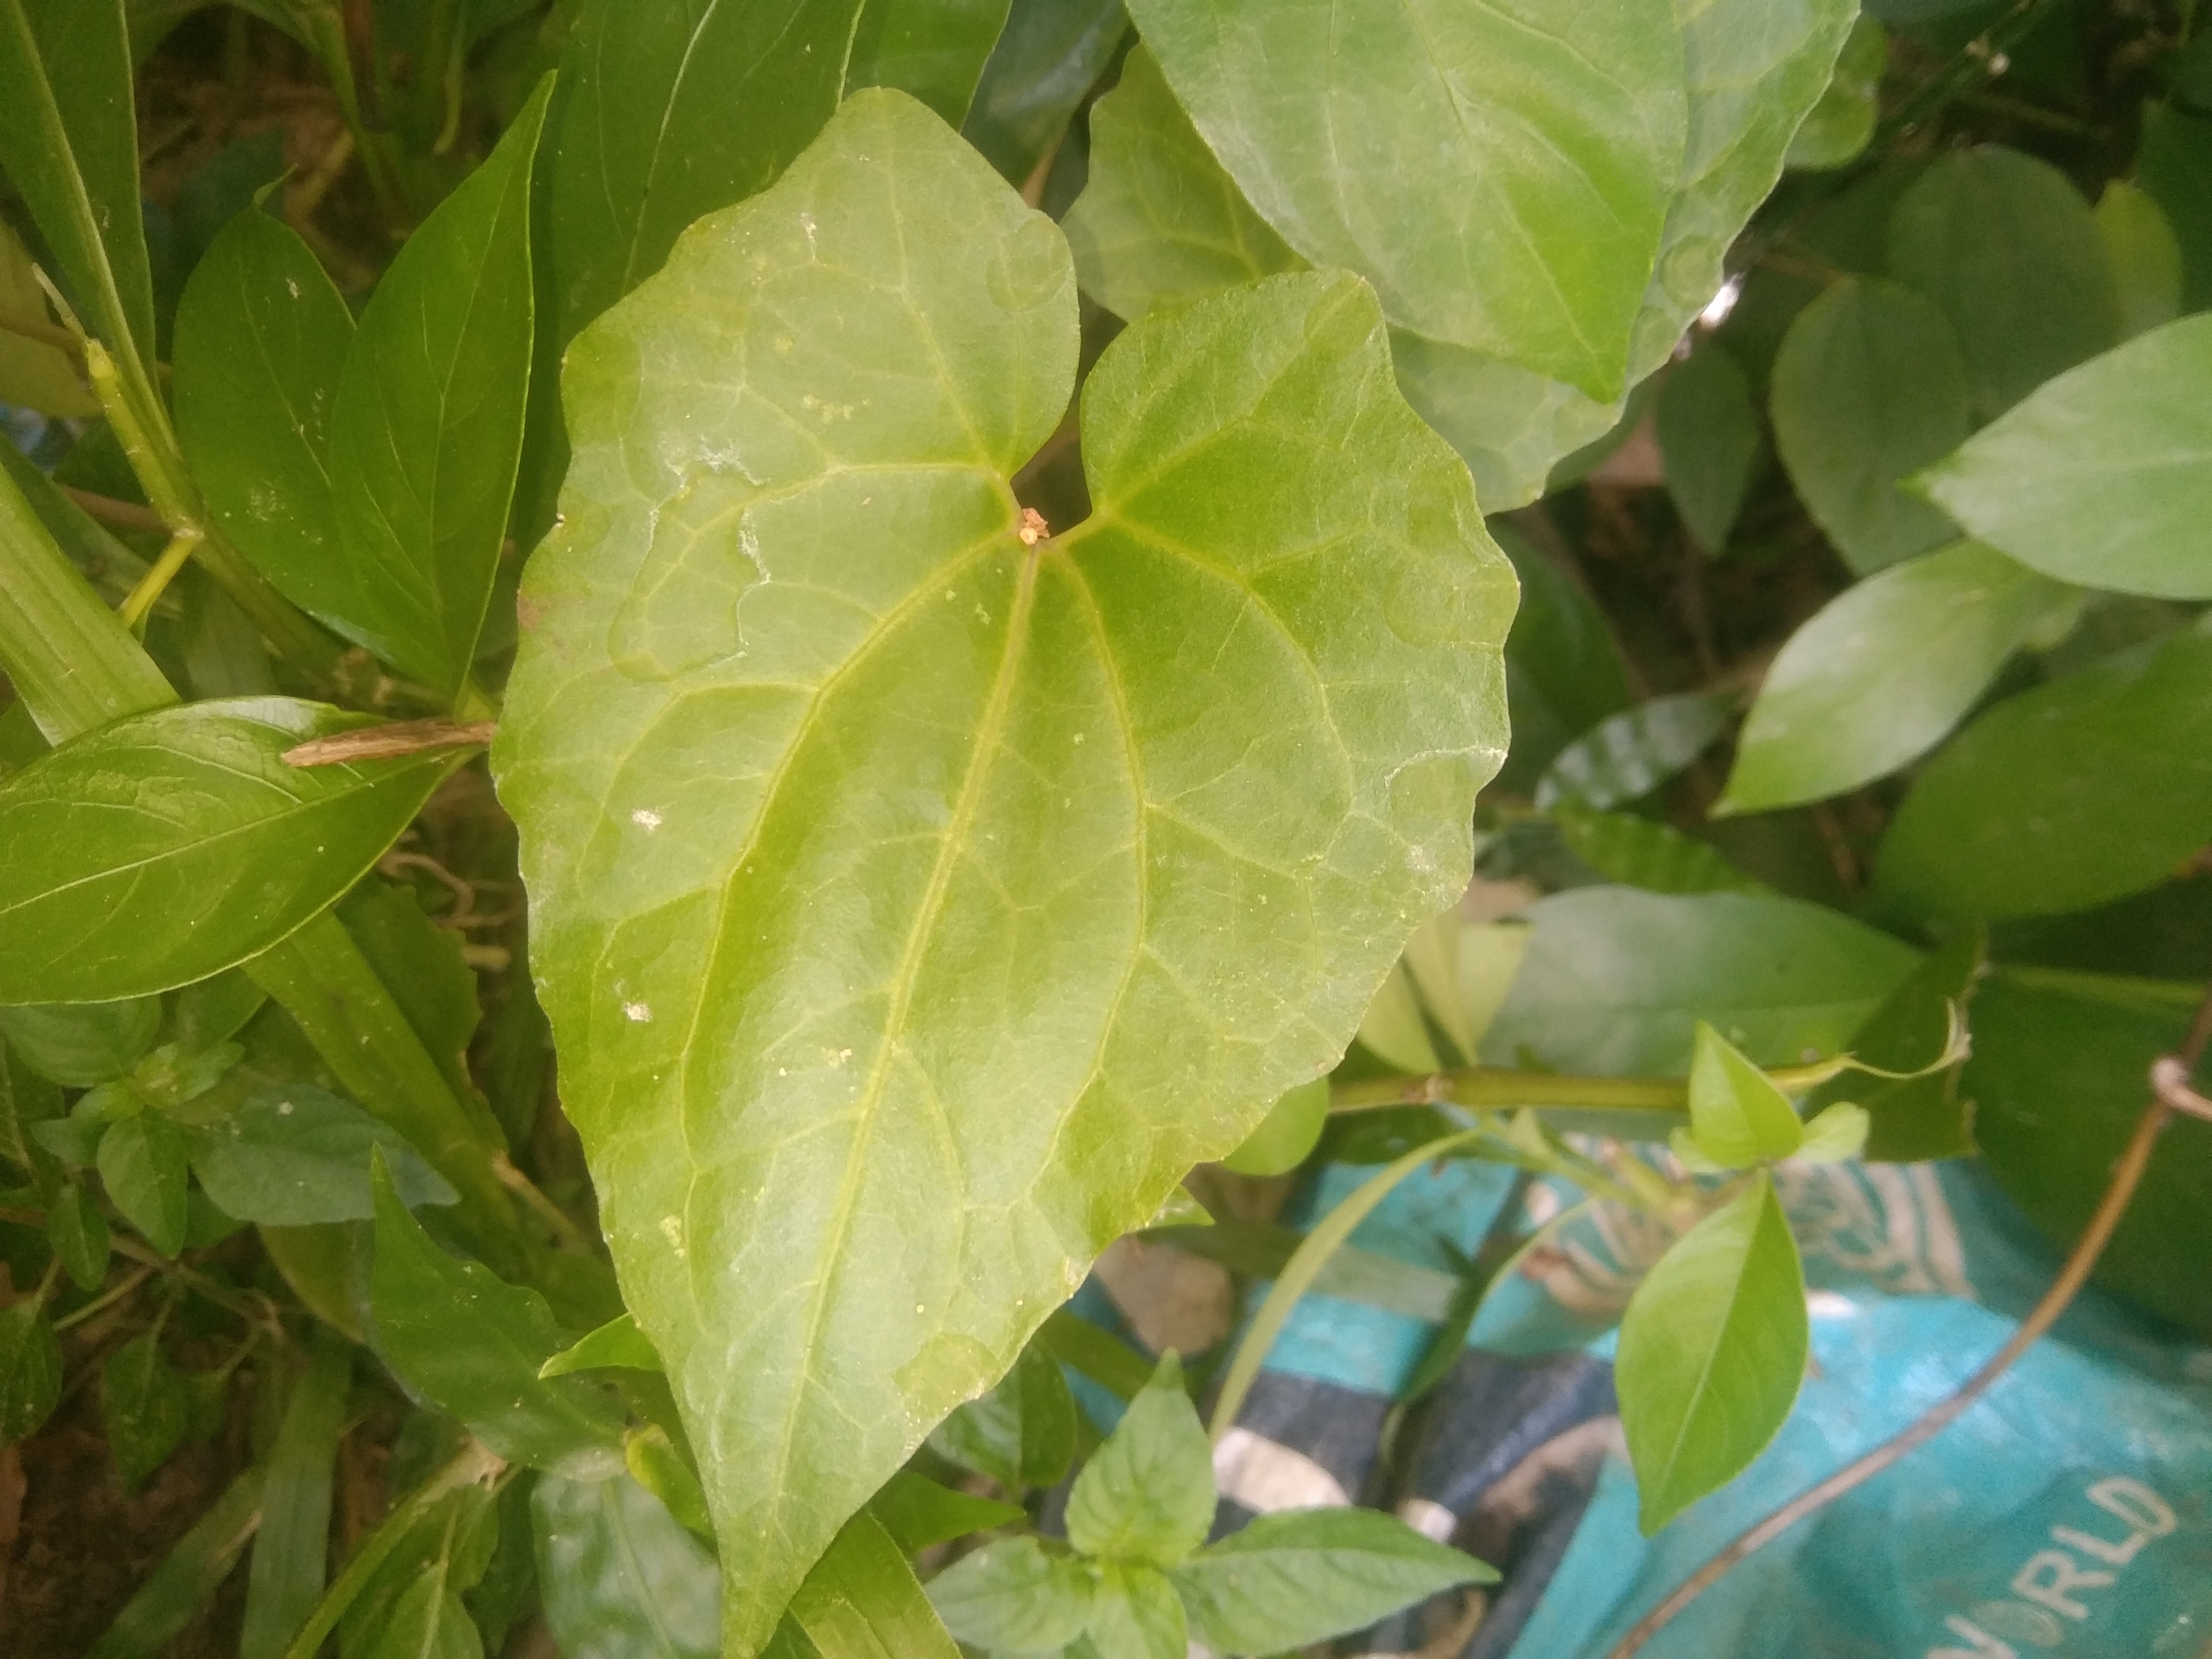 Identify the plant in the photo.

bitter vine
